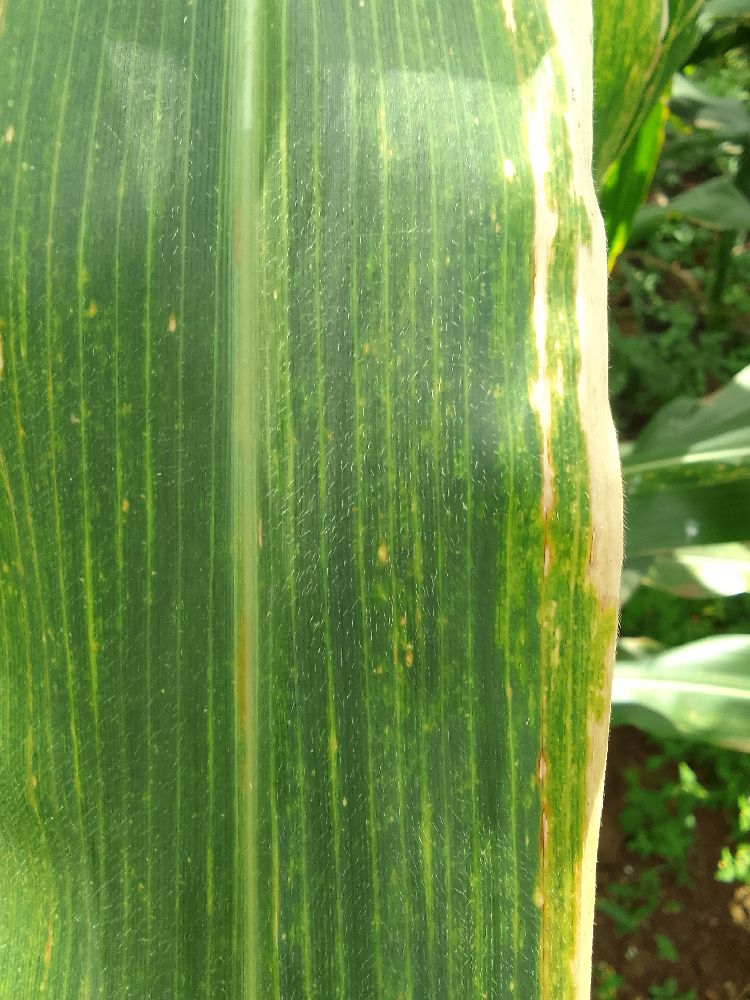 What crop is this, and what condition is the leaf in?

maize, maize lethal necrosis
